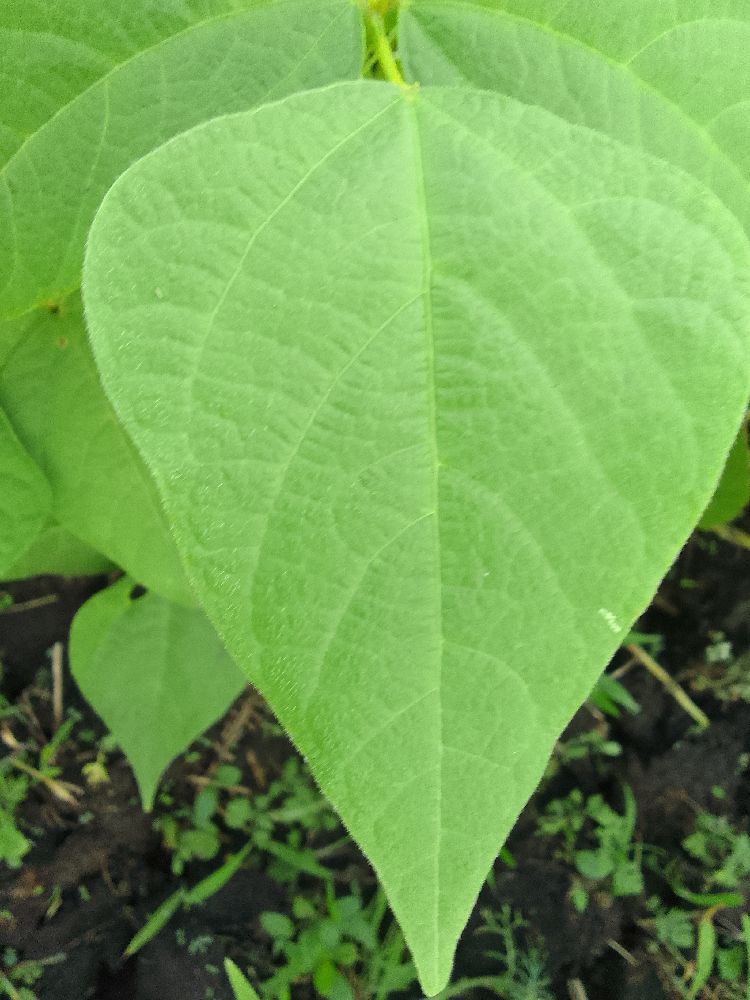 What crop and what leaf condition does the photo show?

common bean, healthy
